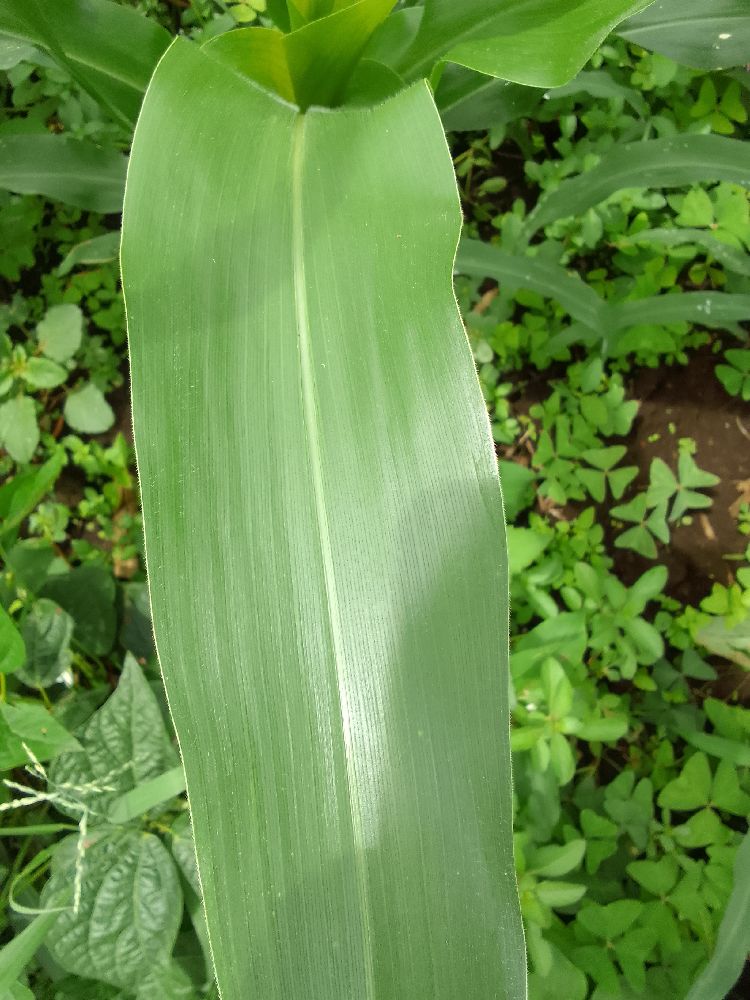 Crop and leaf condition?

maize, healthy
